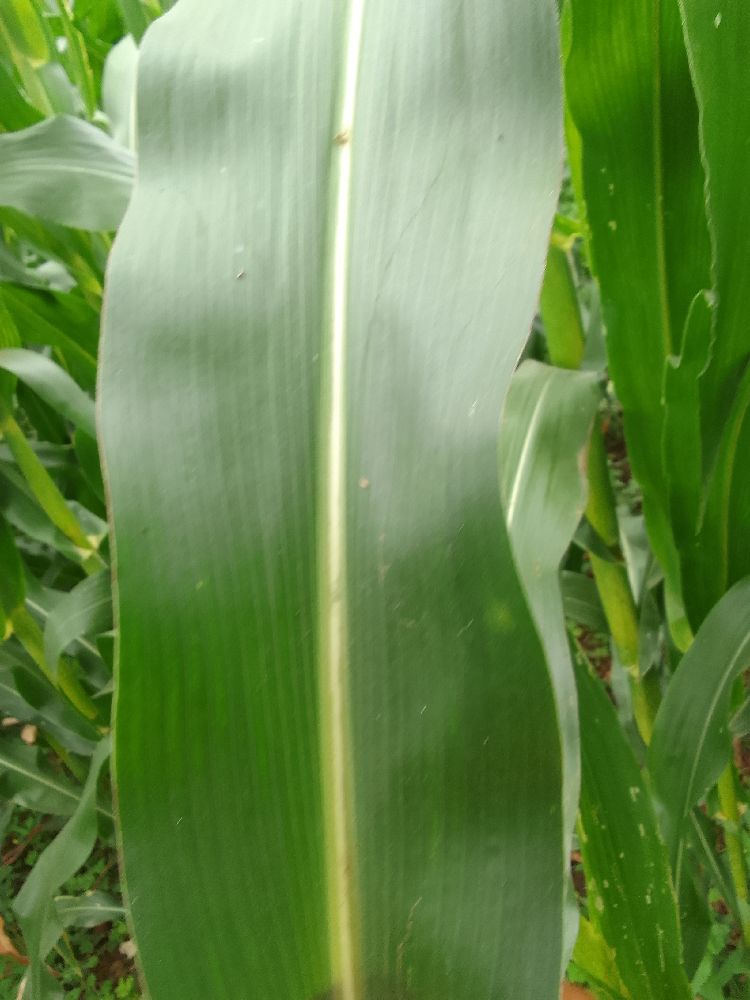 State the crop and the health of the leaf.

maize, healthy
